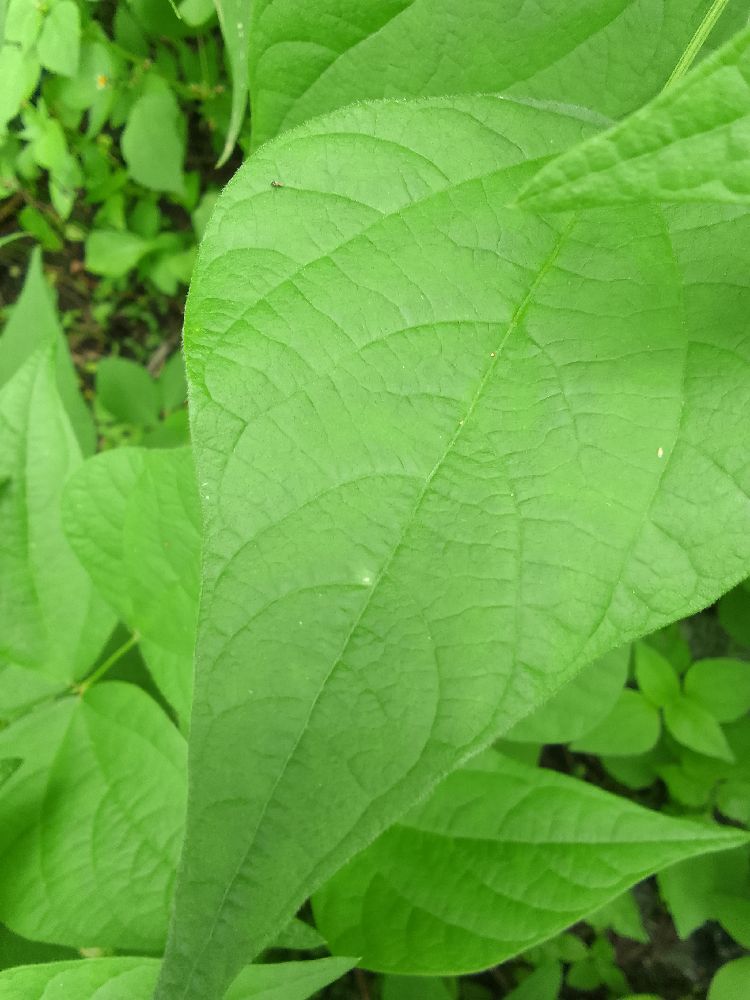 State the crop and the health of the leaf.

common bean, healthy
